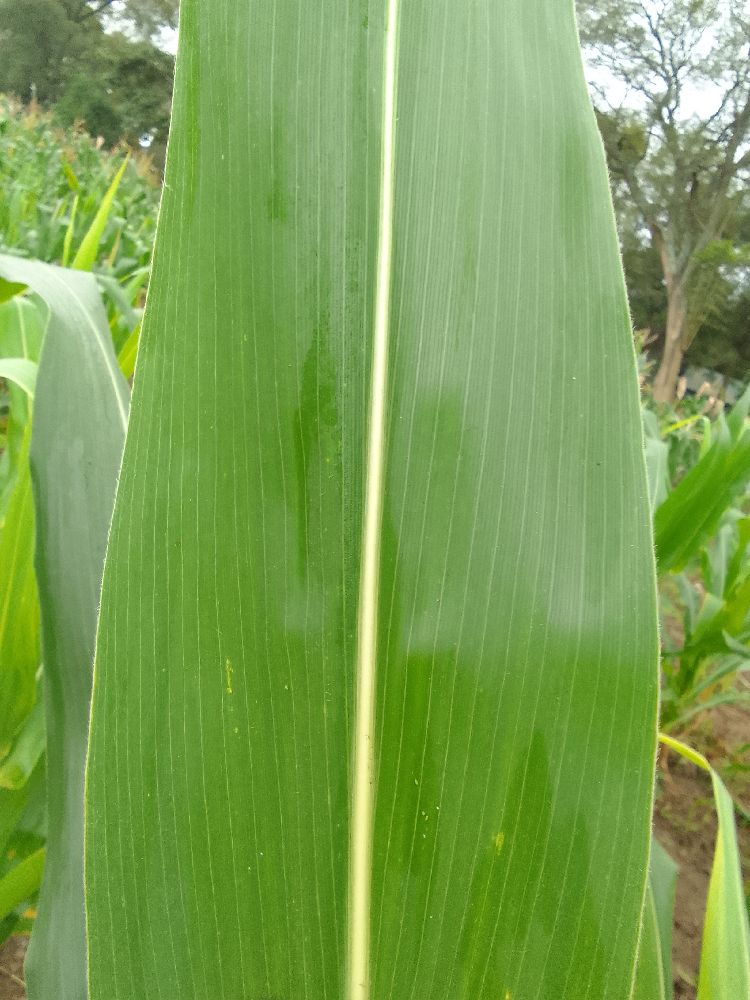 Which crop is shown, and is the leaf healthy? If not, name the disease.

maize, healthy
